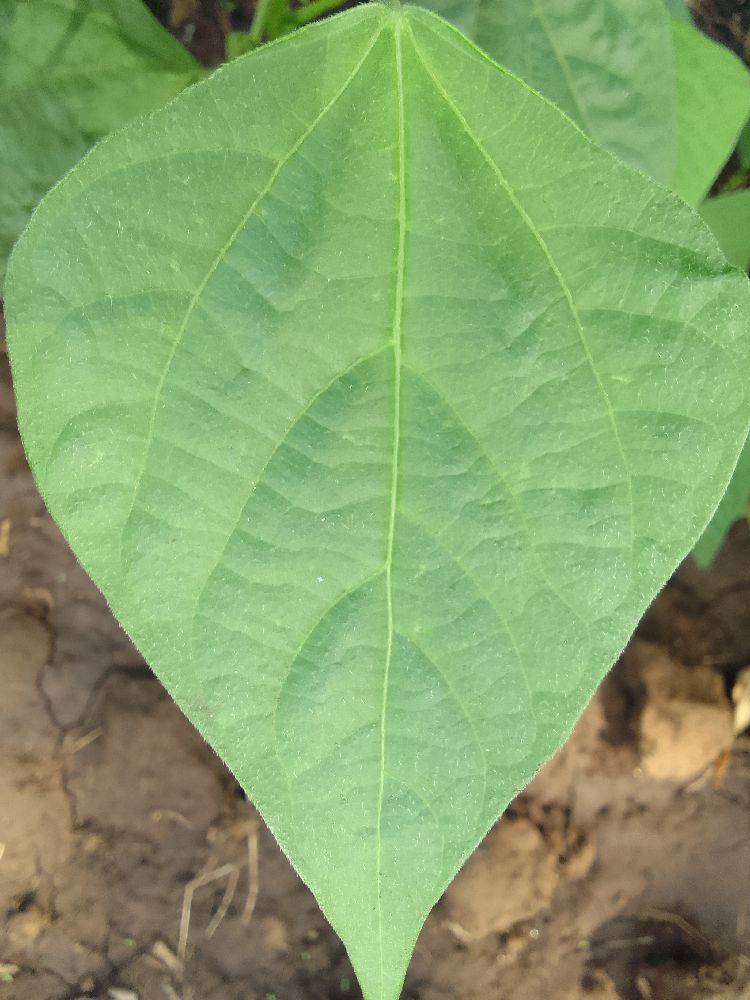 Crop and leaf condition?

common bean, healthy
